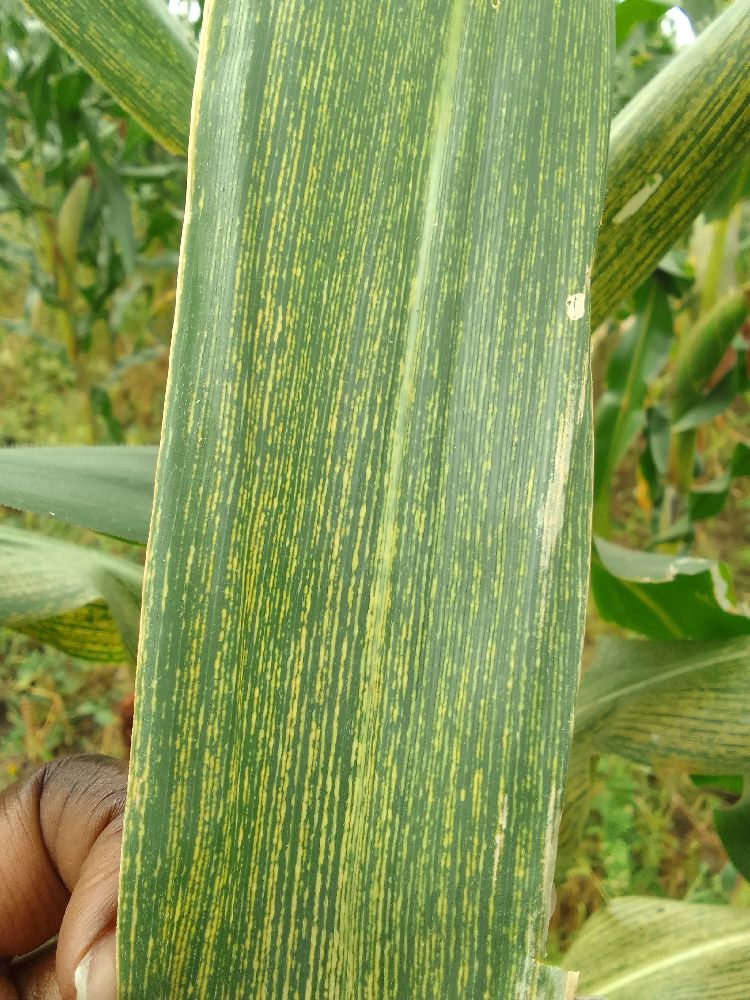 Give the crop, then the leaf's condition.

maize, maize streak virus
